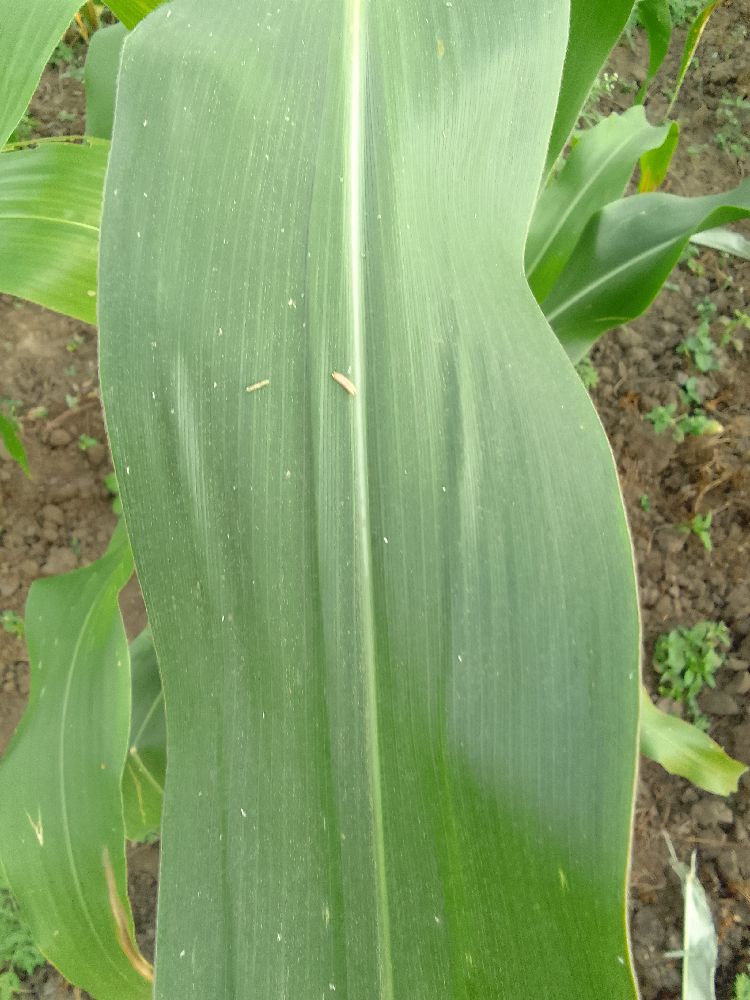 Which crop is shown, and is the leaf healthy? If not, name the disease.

maize, healthy
